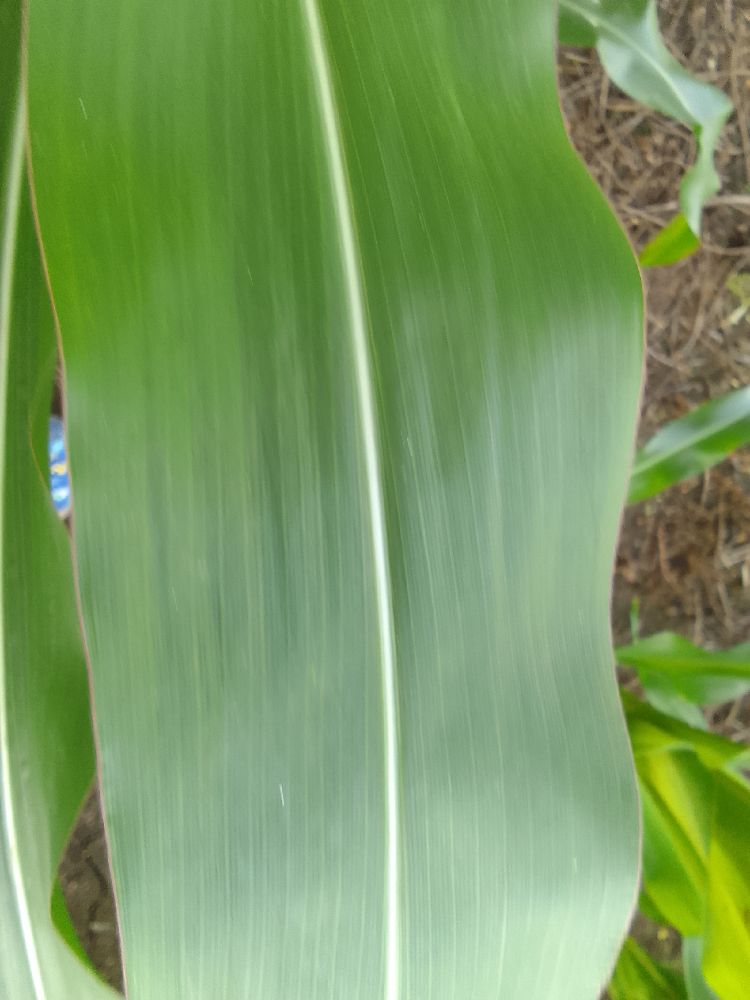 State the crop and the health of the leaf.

maize, healthy
